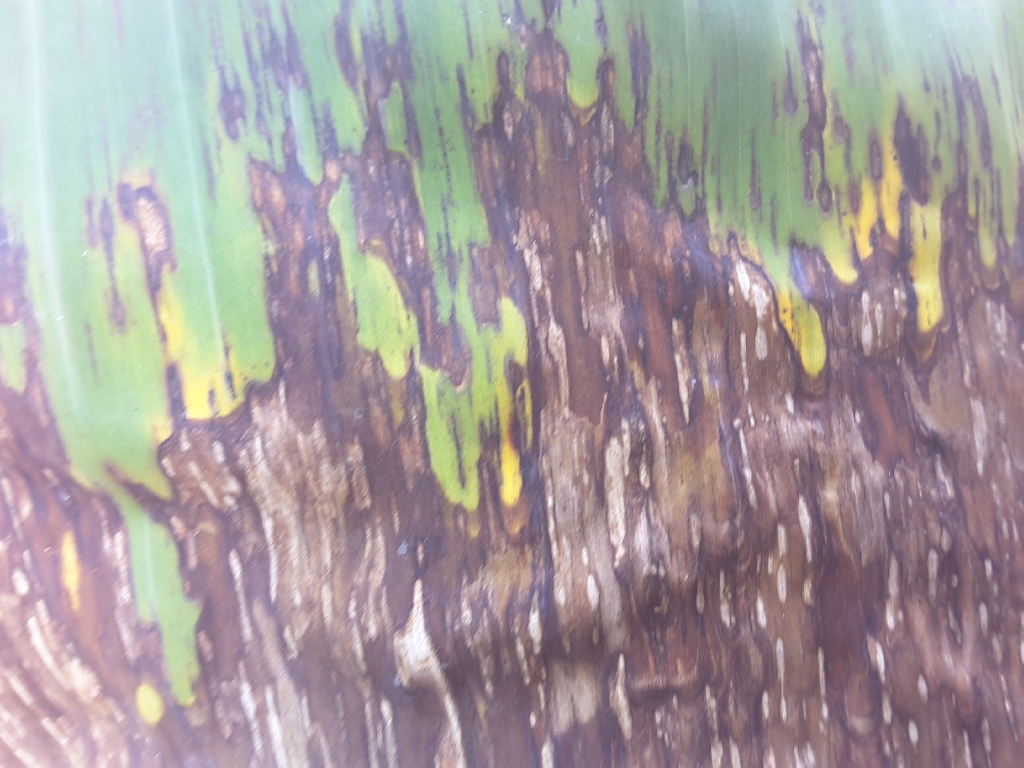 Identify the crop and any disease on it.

banana, black sigatoka
